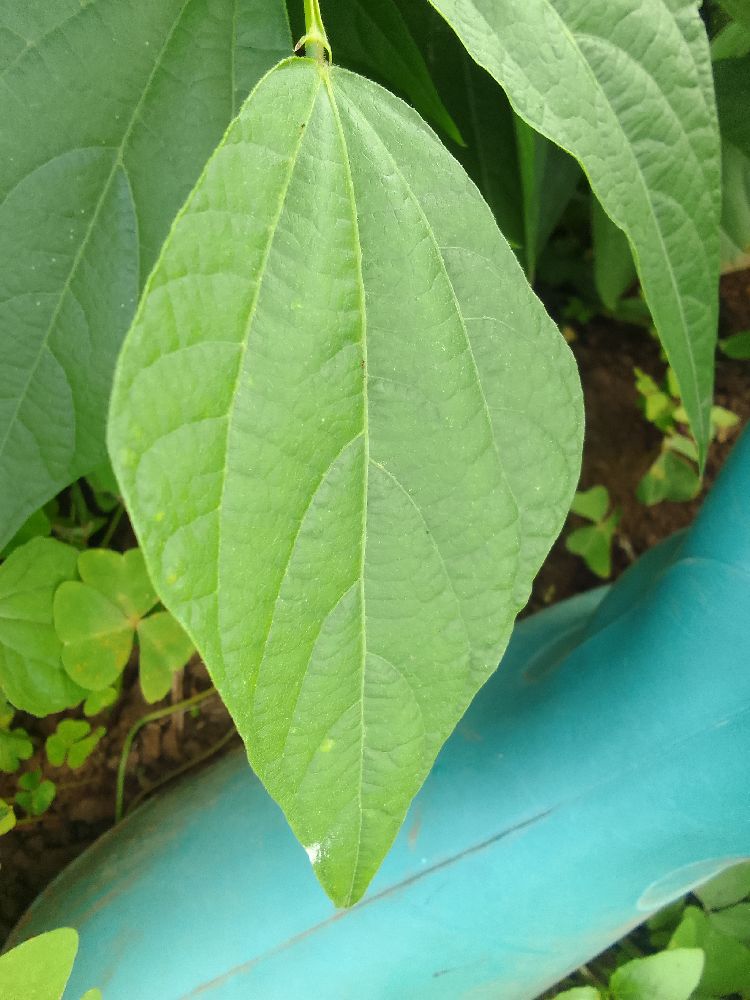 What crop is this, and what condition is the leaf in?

common bean, healthy
